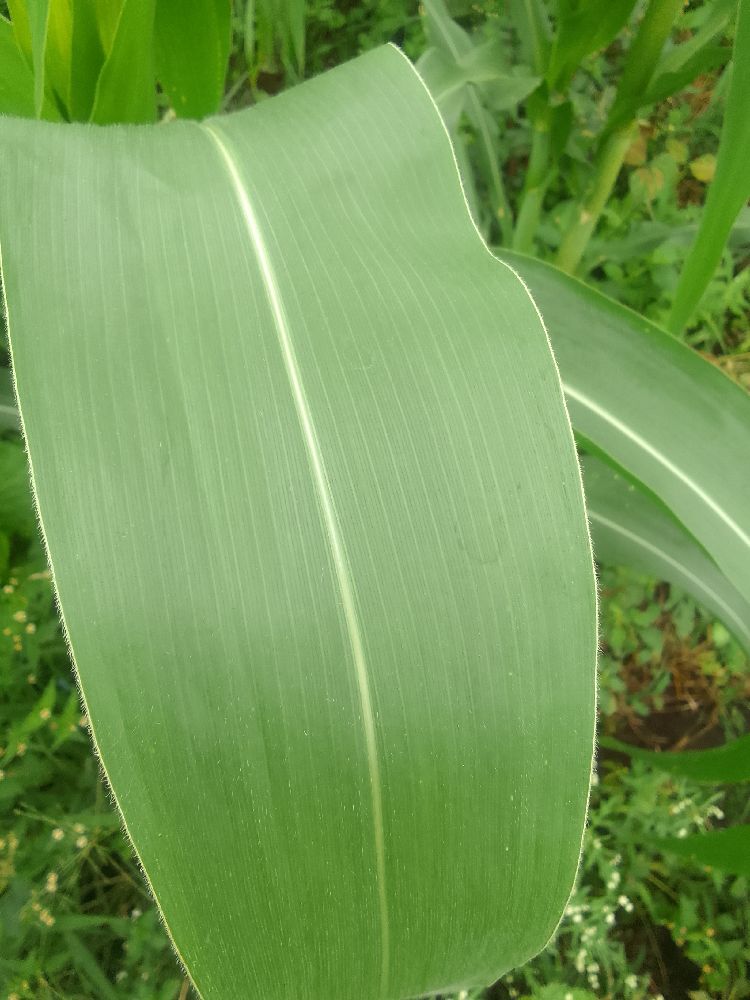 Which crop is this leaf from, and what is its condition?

maize, healthy
